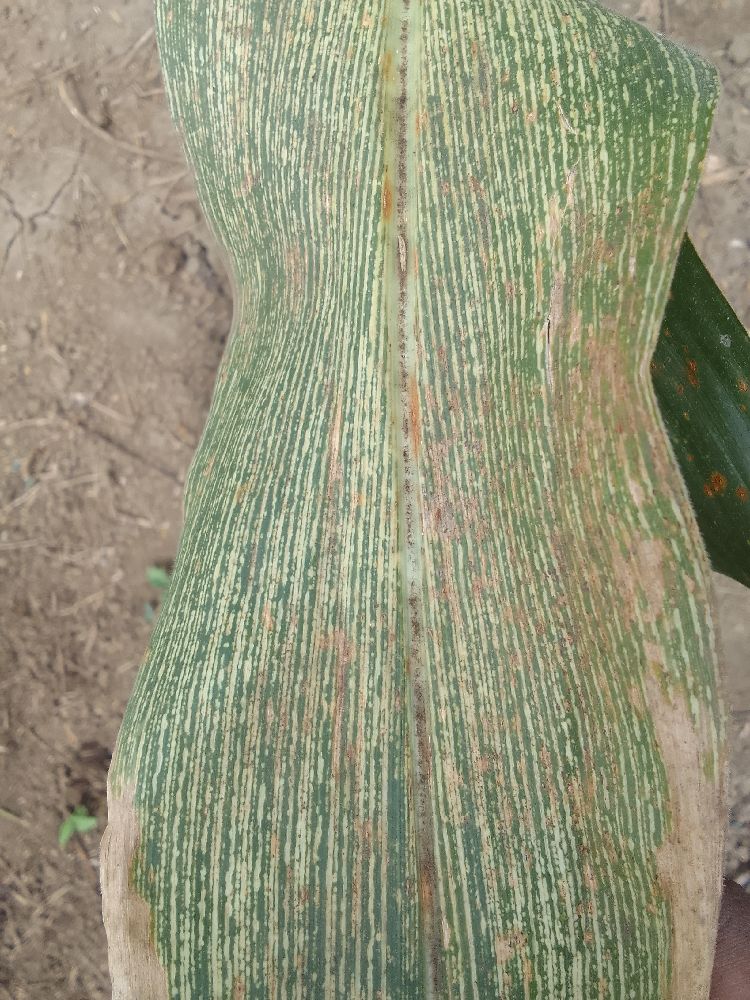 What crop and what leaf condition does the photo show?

maize, maize streak virus
